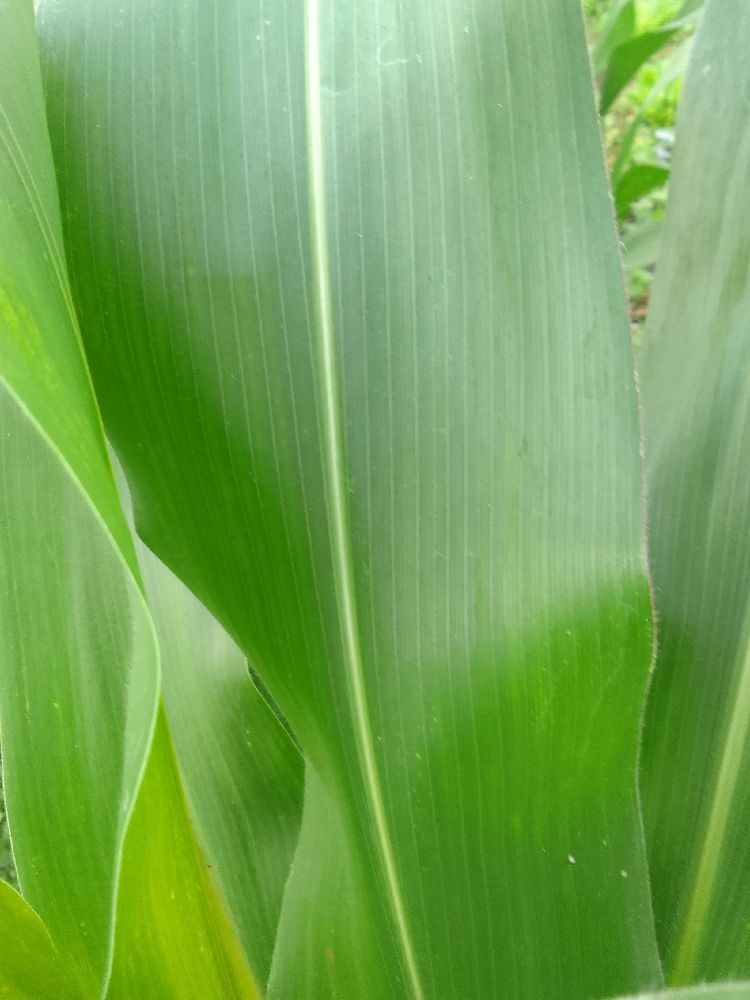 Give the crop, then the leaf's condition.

maize, healthy
